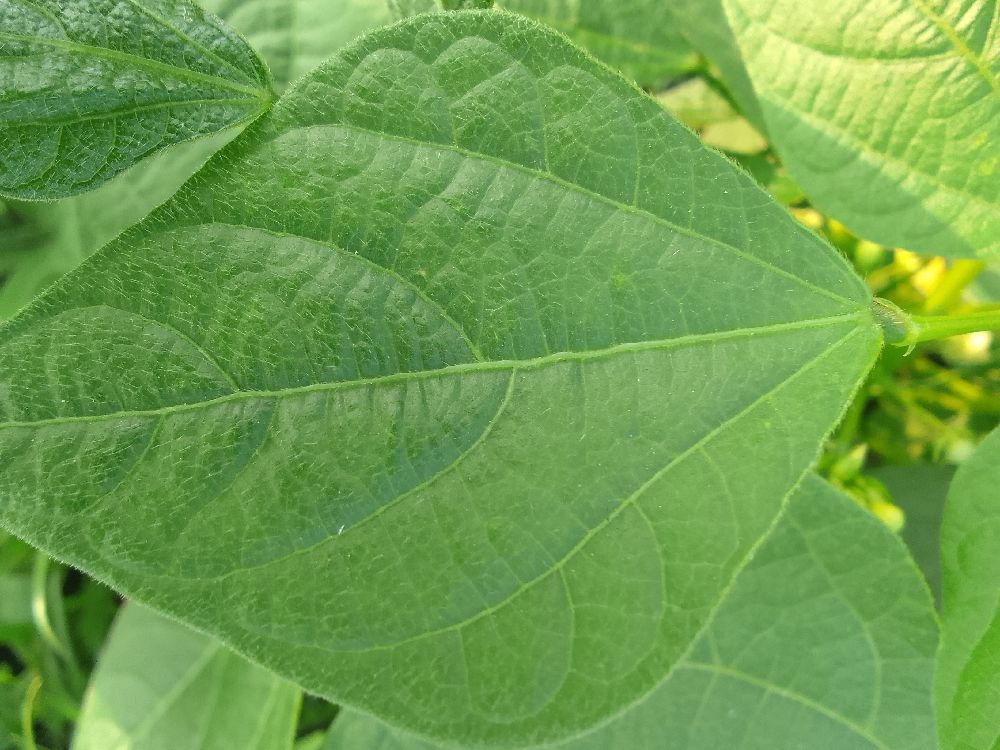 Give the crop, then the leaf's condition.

common bean, healthy
